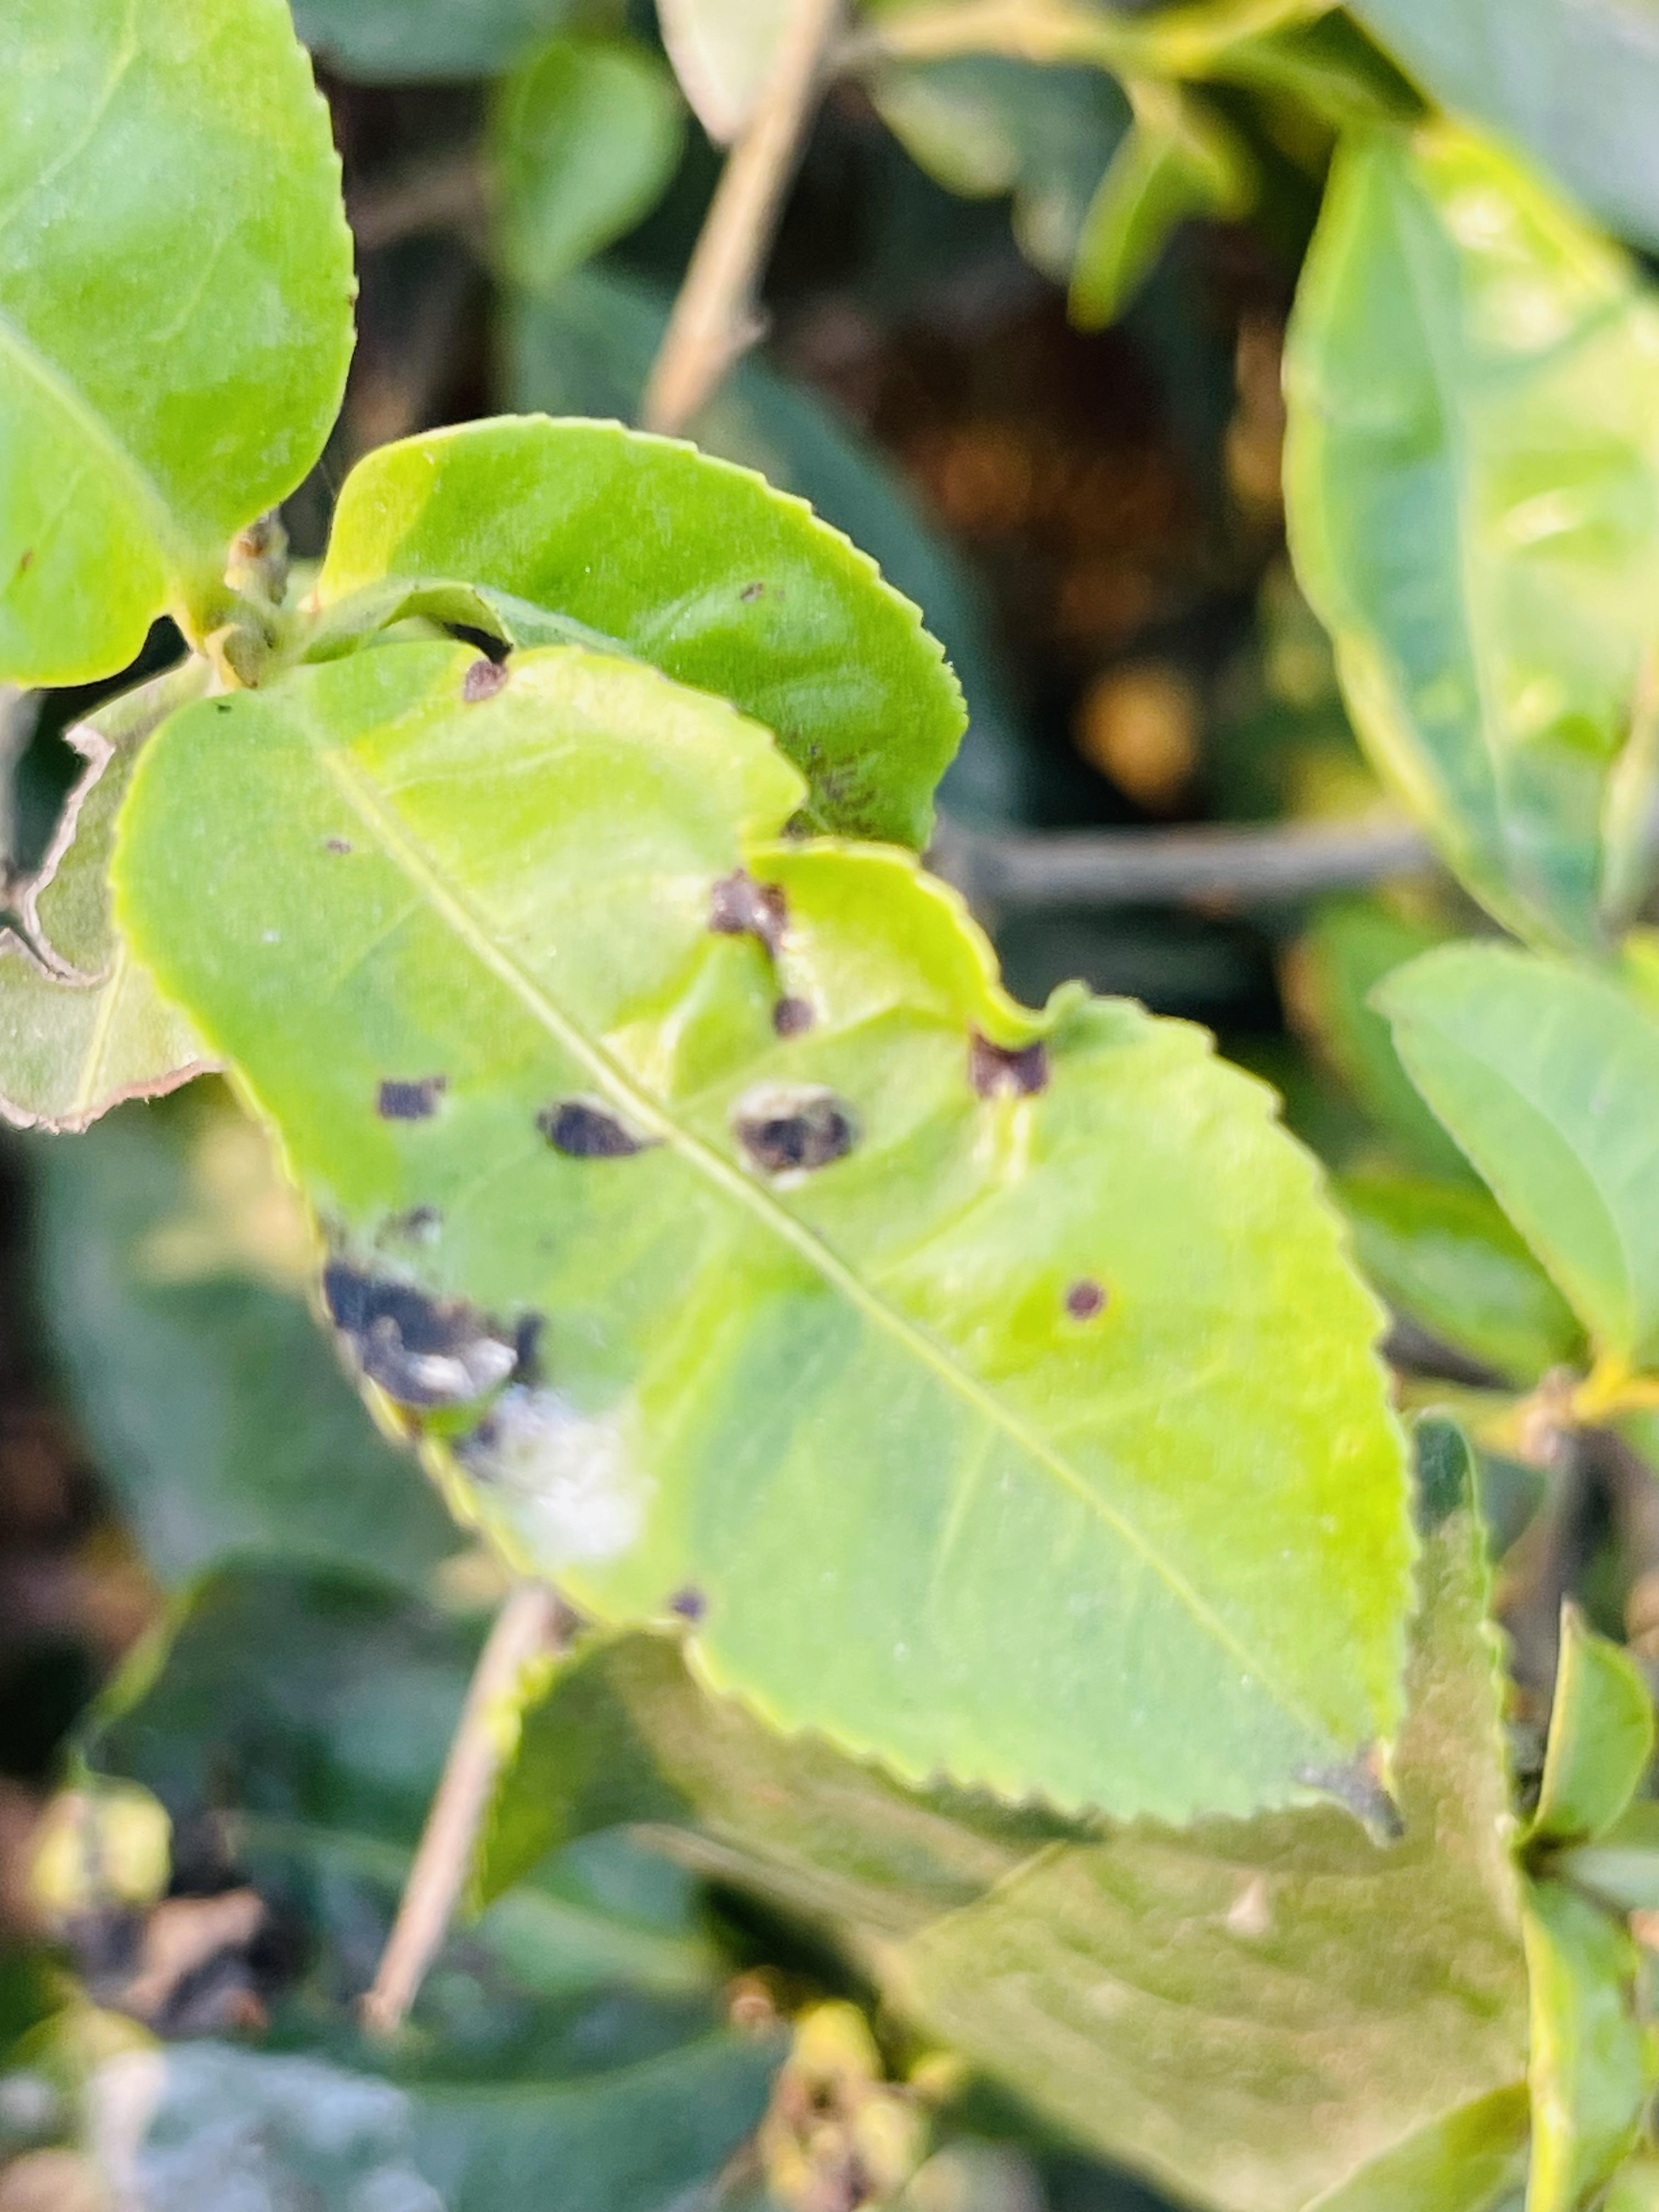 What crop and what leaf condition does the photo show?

tea, helopeltis
